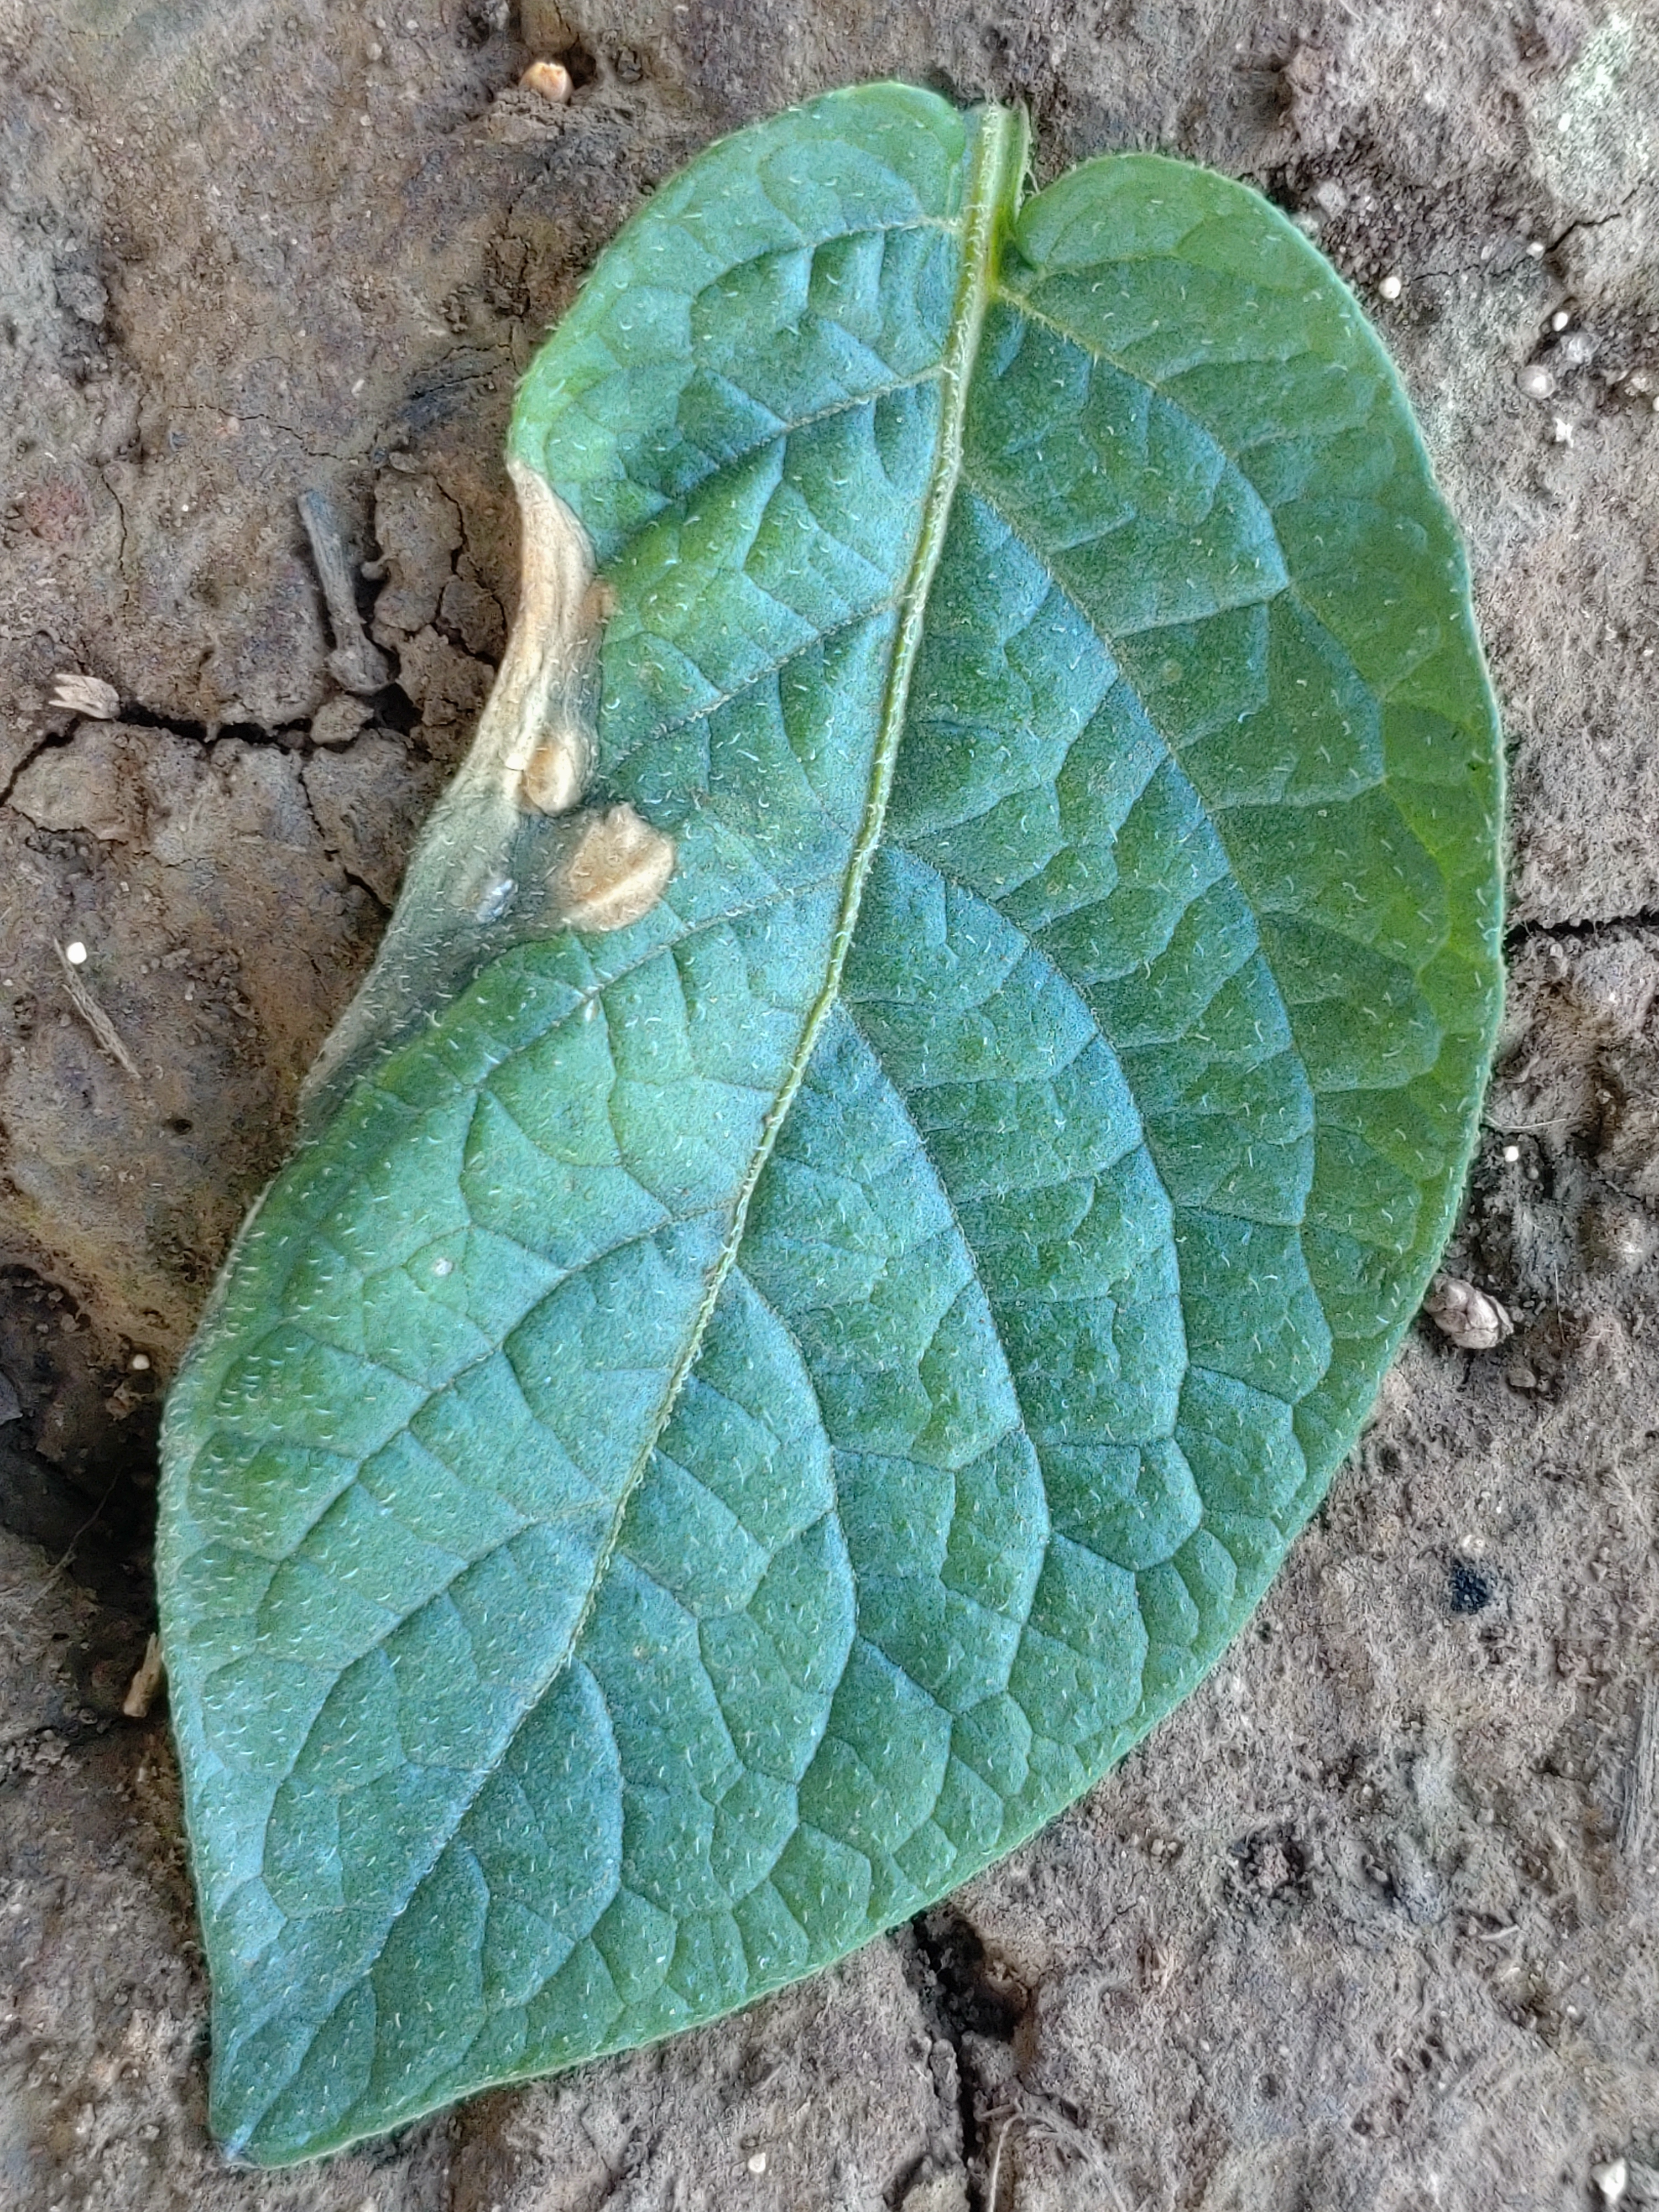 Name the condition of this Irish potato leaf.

early blight
